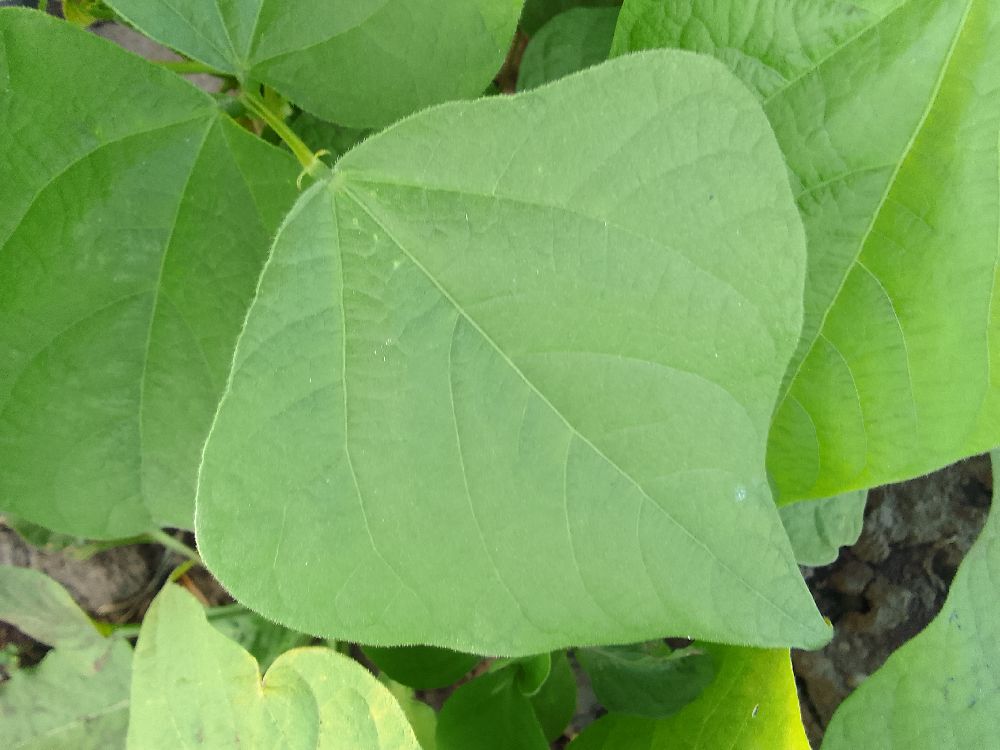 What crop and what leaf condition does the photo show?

common bean, healthy
